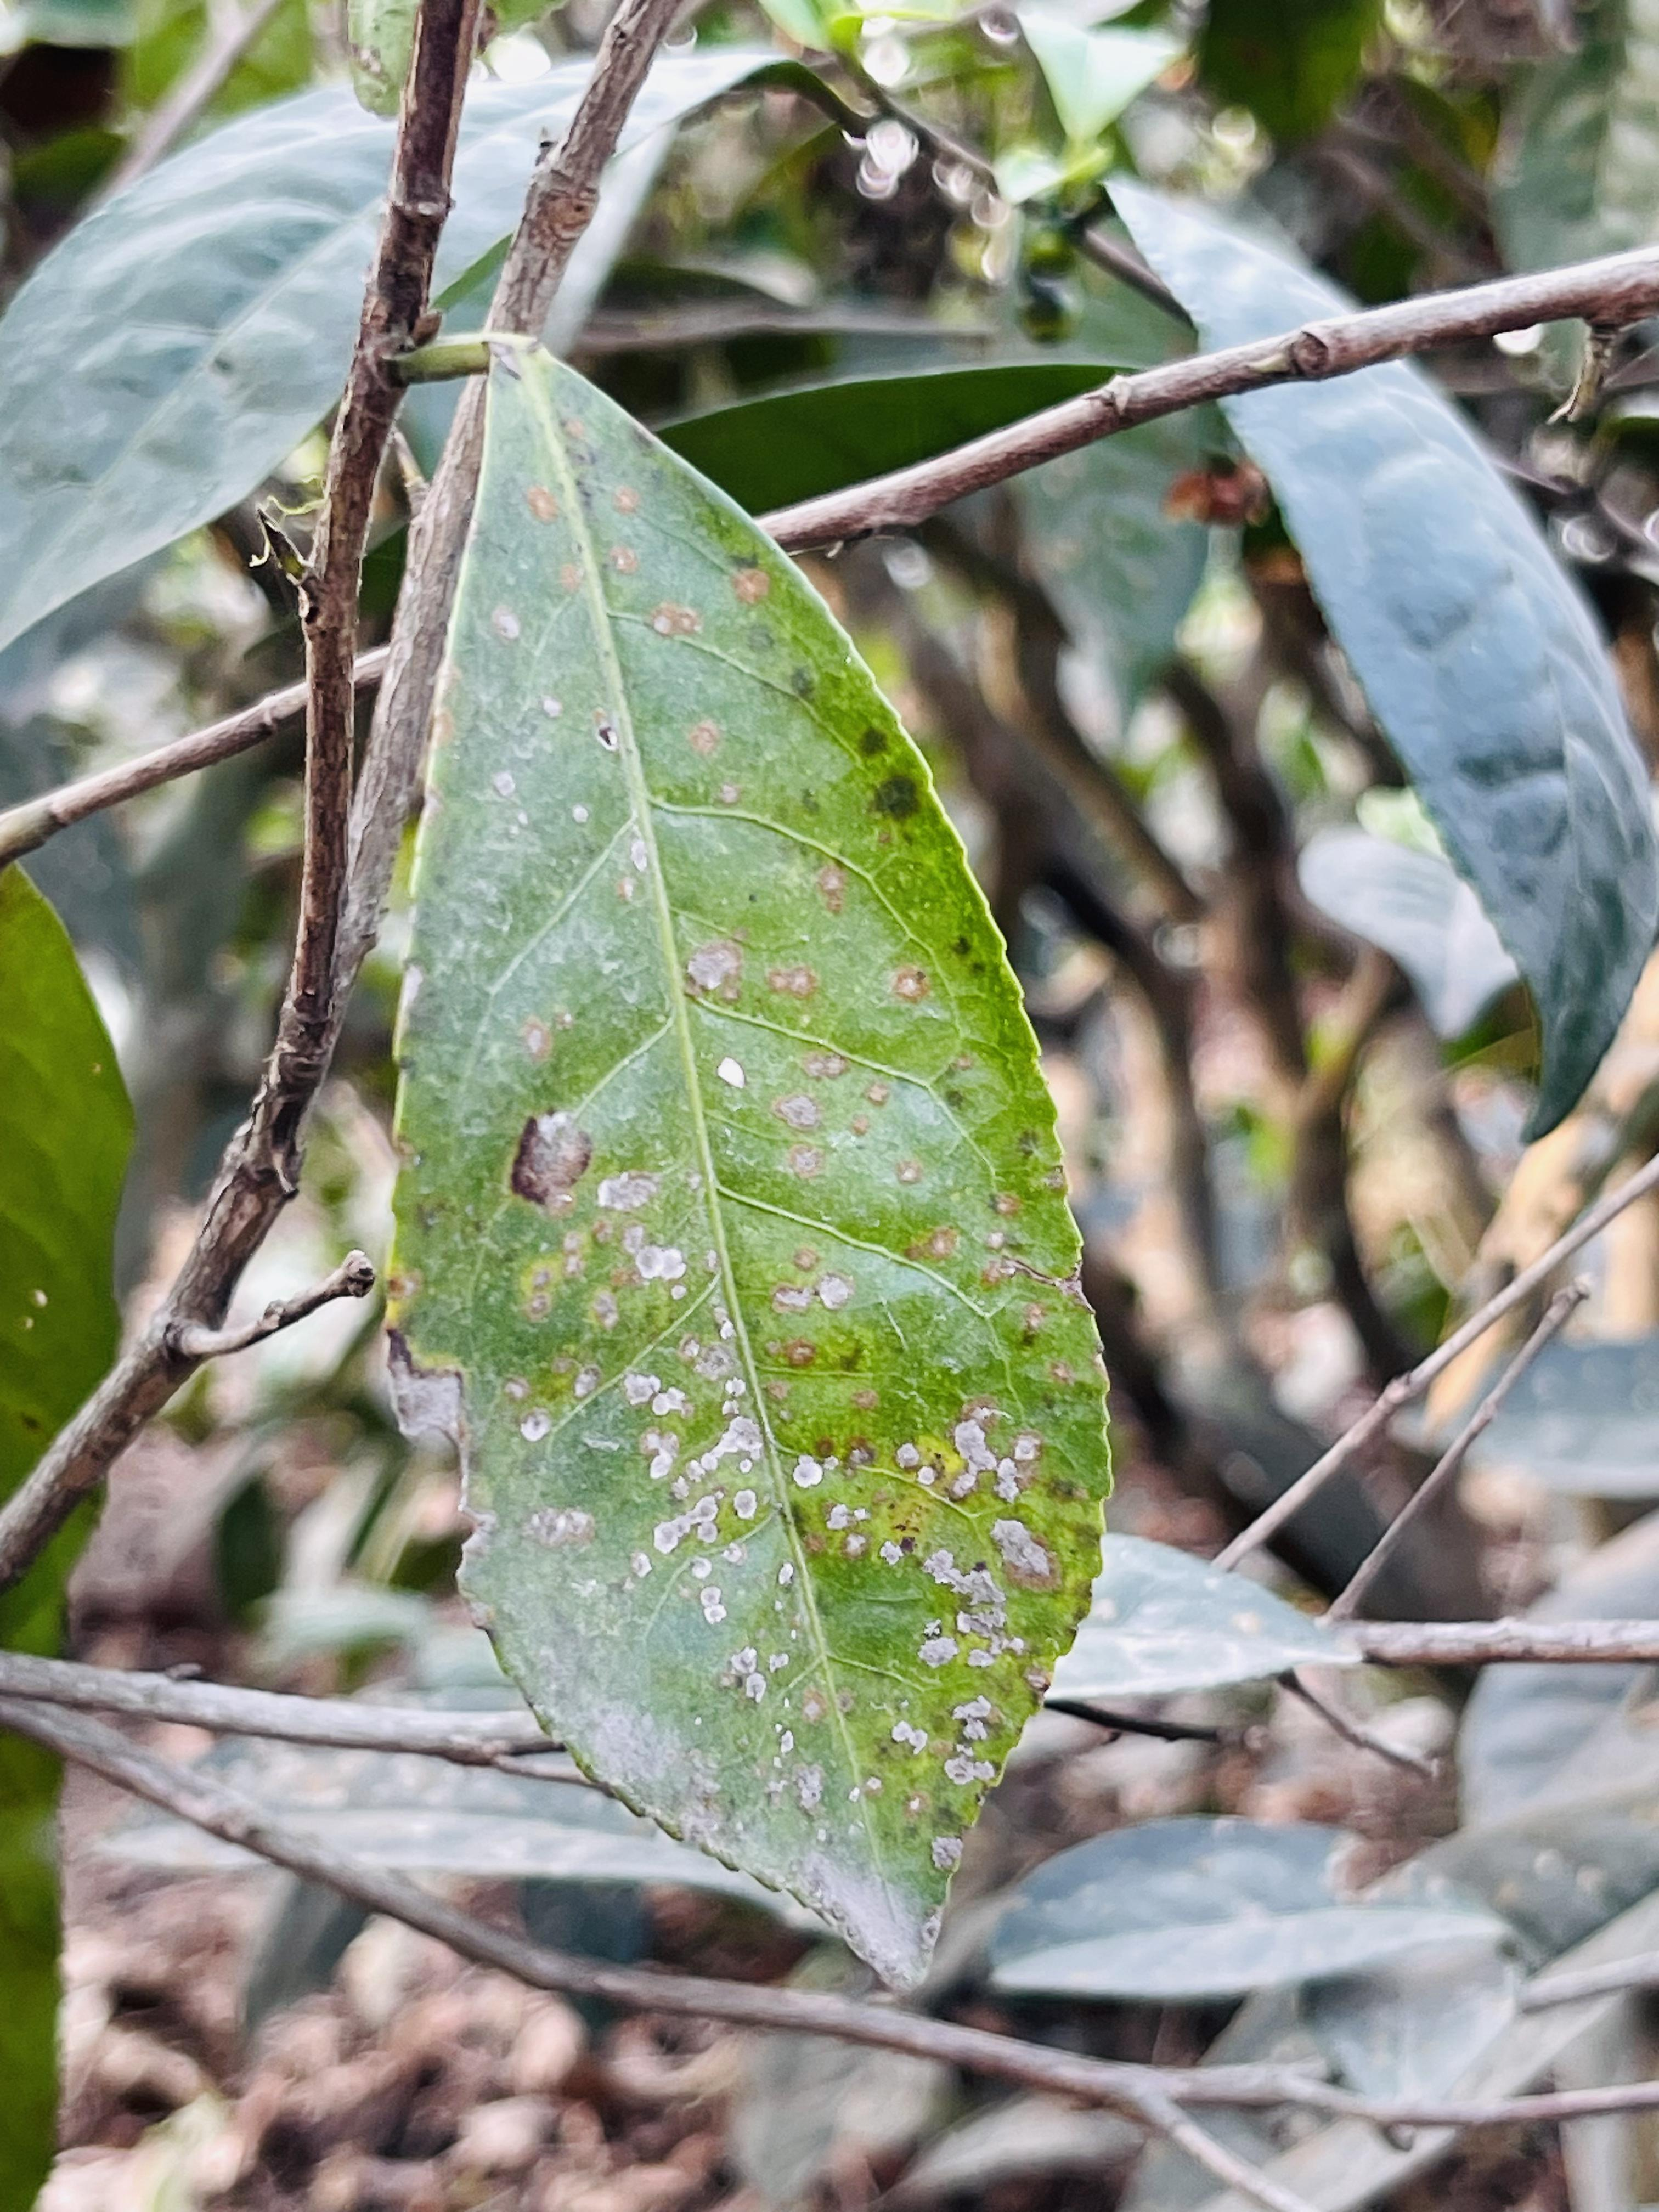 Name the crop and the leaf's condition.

tea, red rust
